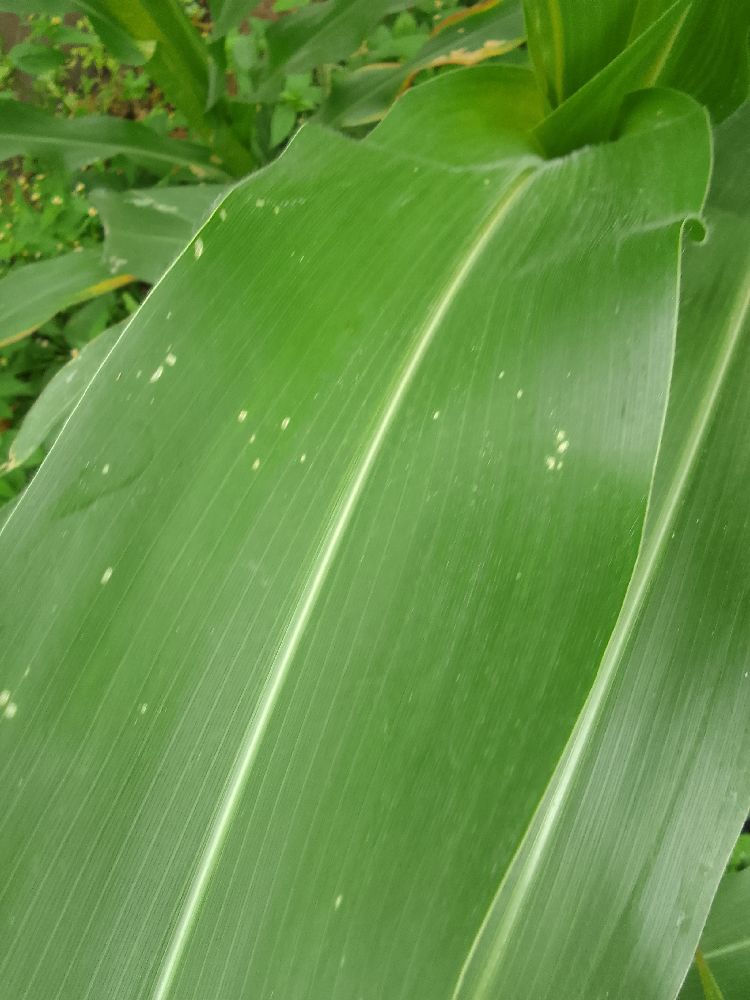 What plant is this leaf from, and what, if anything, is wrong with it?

maize, healthy
